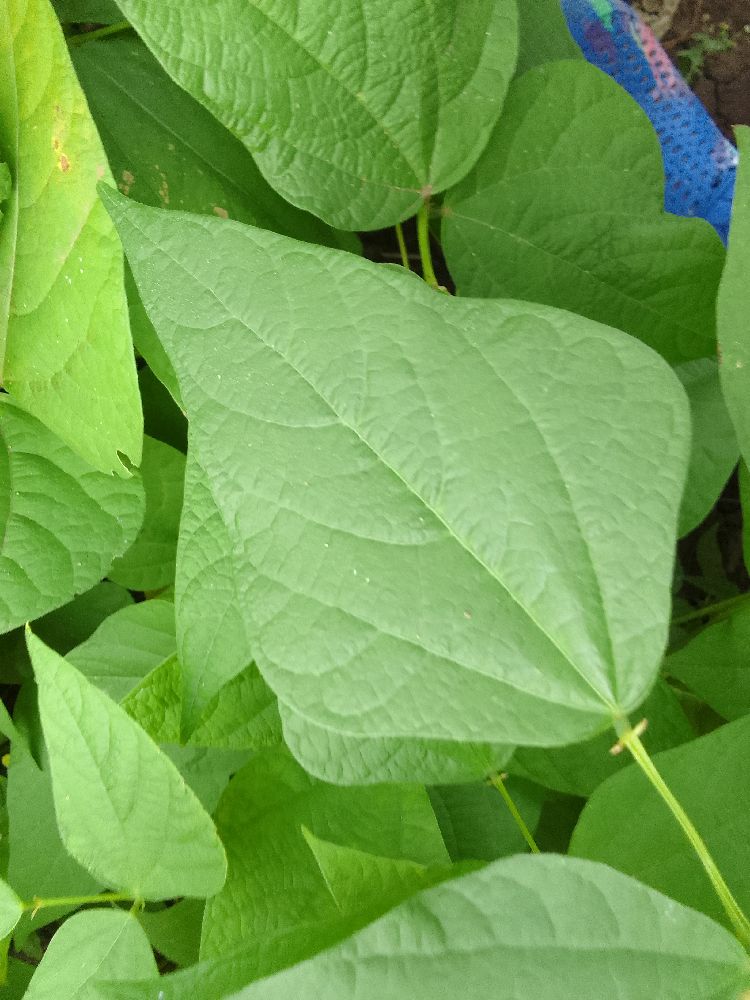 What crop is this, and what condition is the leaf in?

common bean, healthy
